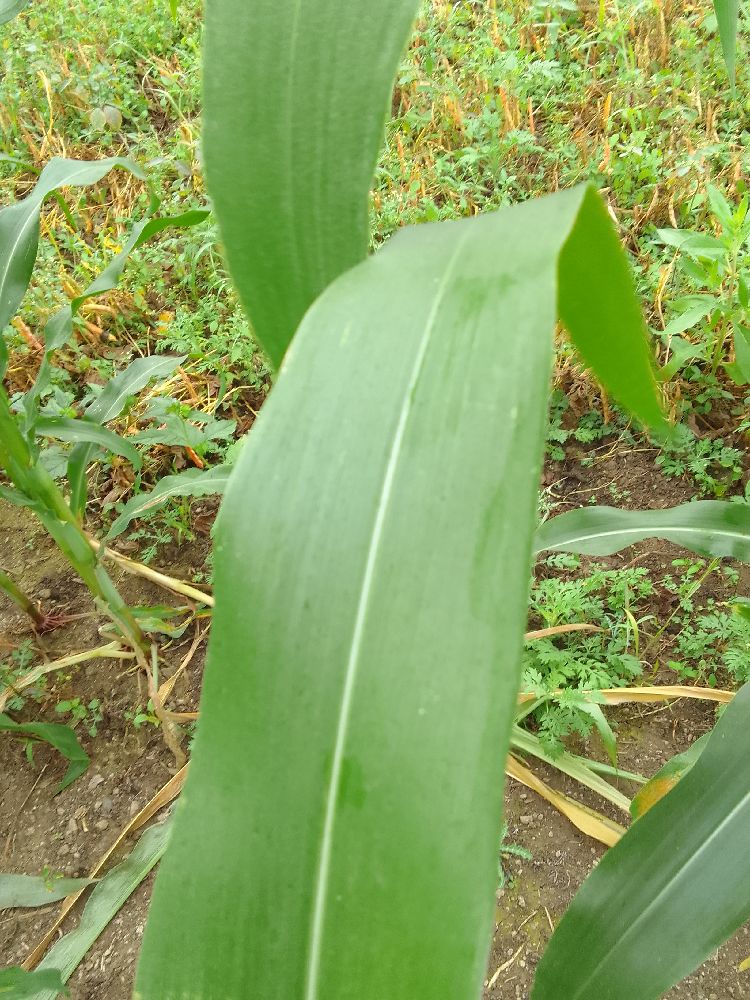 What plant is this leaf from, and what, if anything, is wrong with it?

maize, healthy
